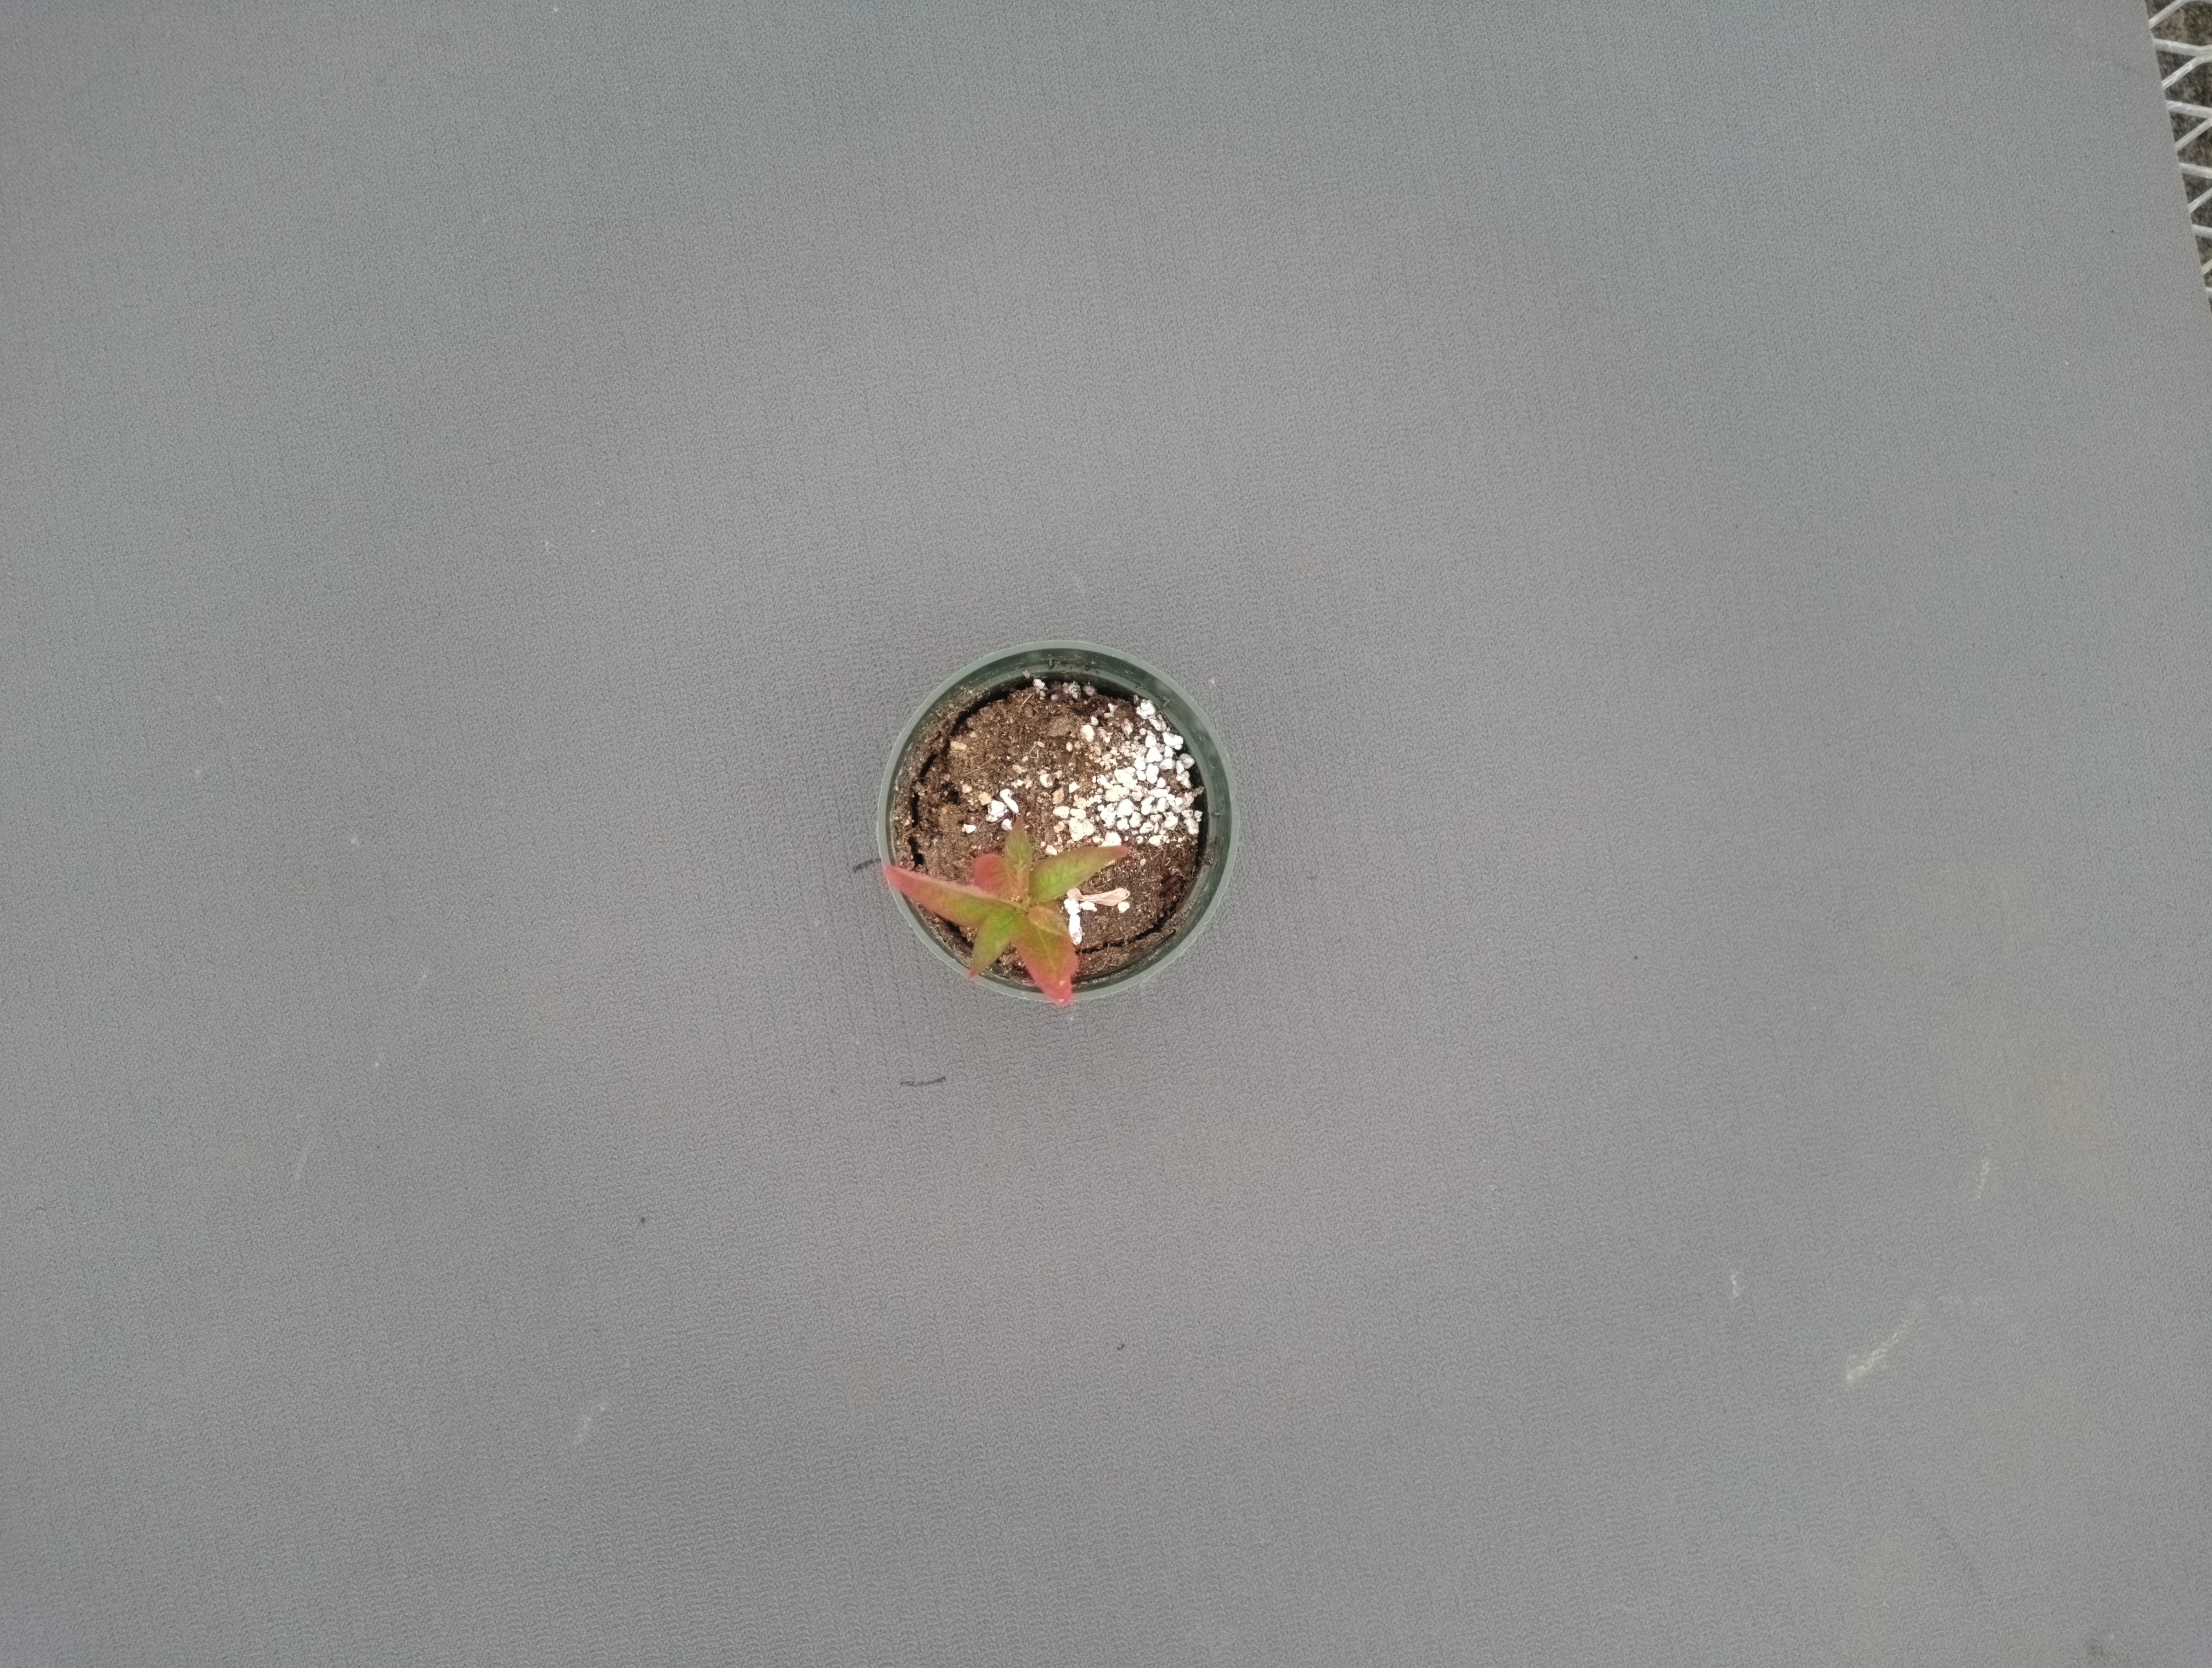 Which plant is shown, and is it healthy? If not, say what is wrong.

waterhemp, chlorosis only
